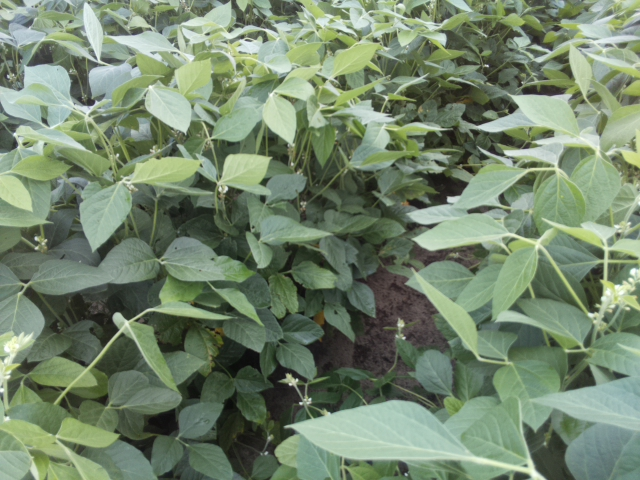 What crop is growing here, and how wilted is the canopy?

soybean, leaves with no wilting
